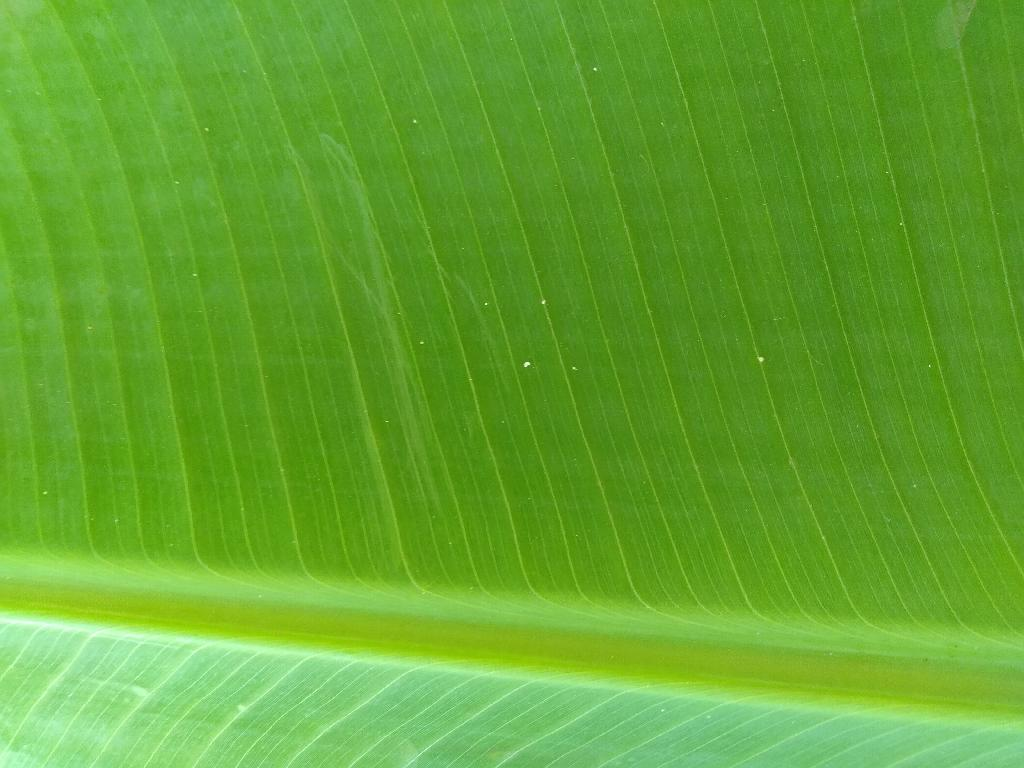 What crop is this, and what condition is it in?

banana, healthy
